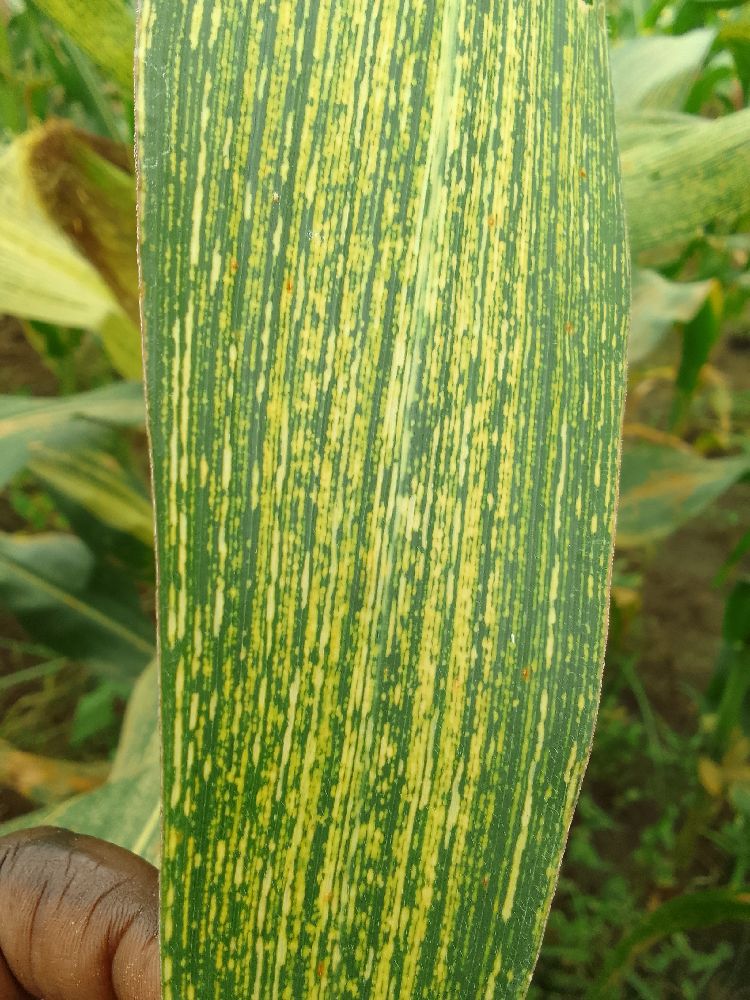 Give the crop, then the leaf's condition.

maize, maize streak virus
